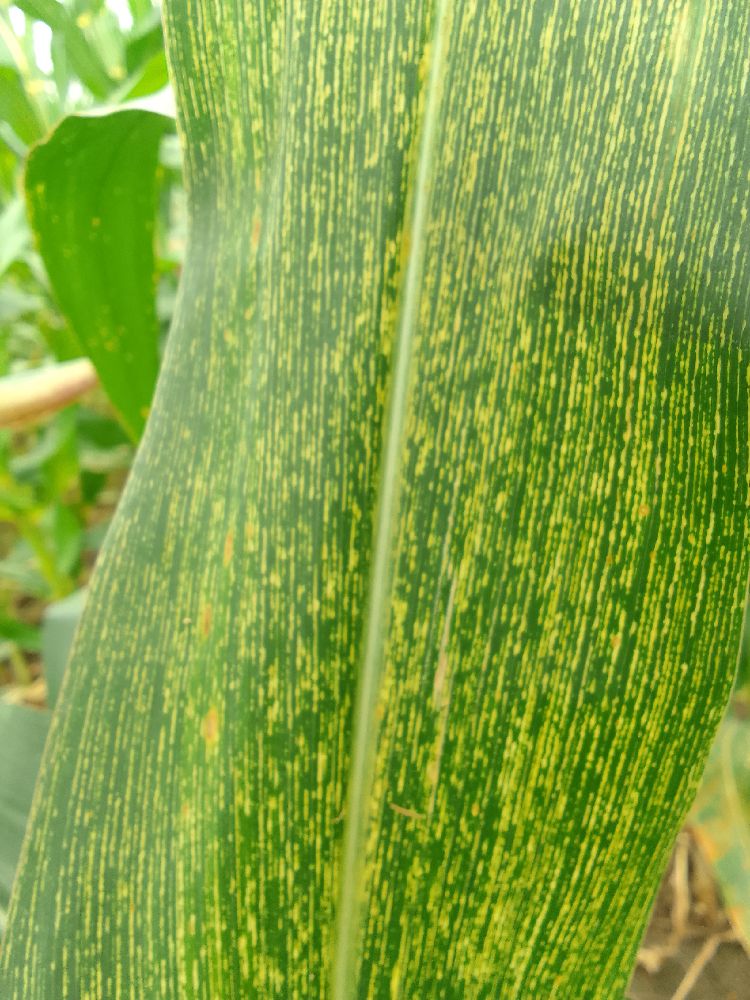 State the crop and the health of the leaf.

maize, maize streak virus
